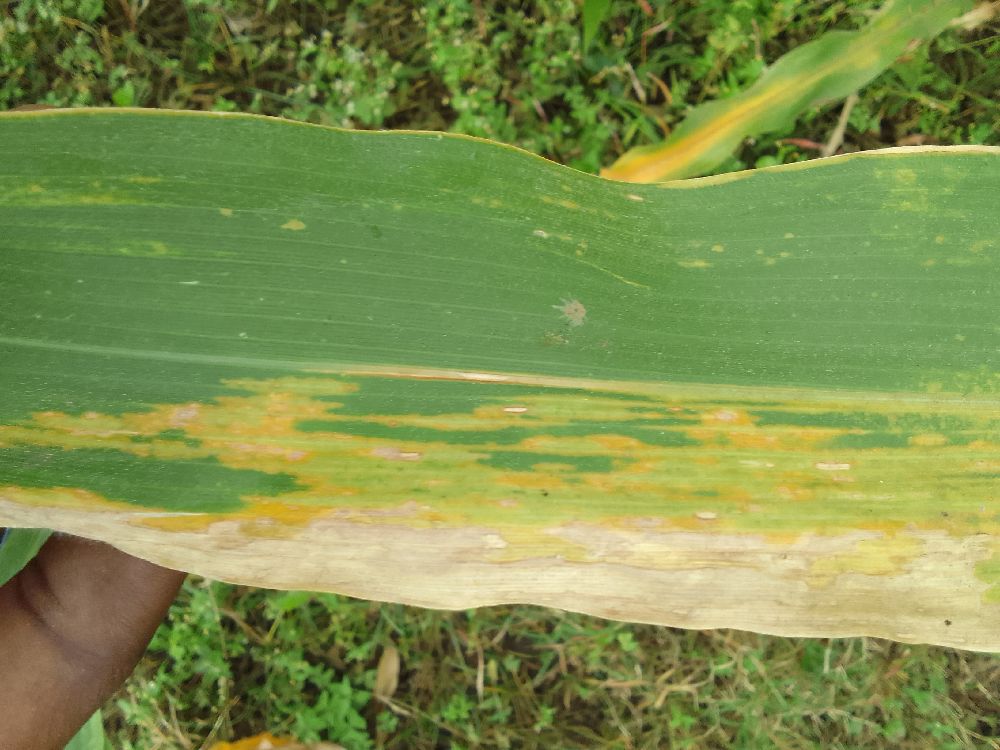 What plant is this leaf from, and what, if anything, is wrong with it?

maize, maize lethal necrosis
